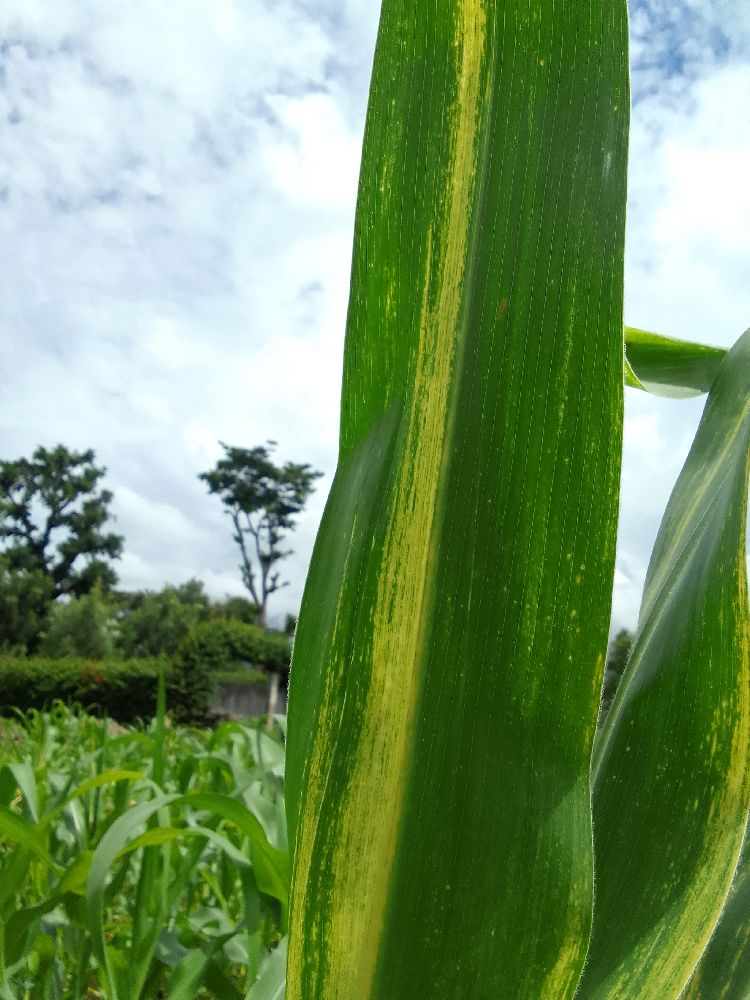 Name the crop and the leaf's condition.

maize, maize lethal necrosis
